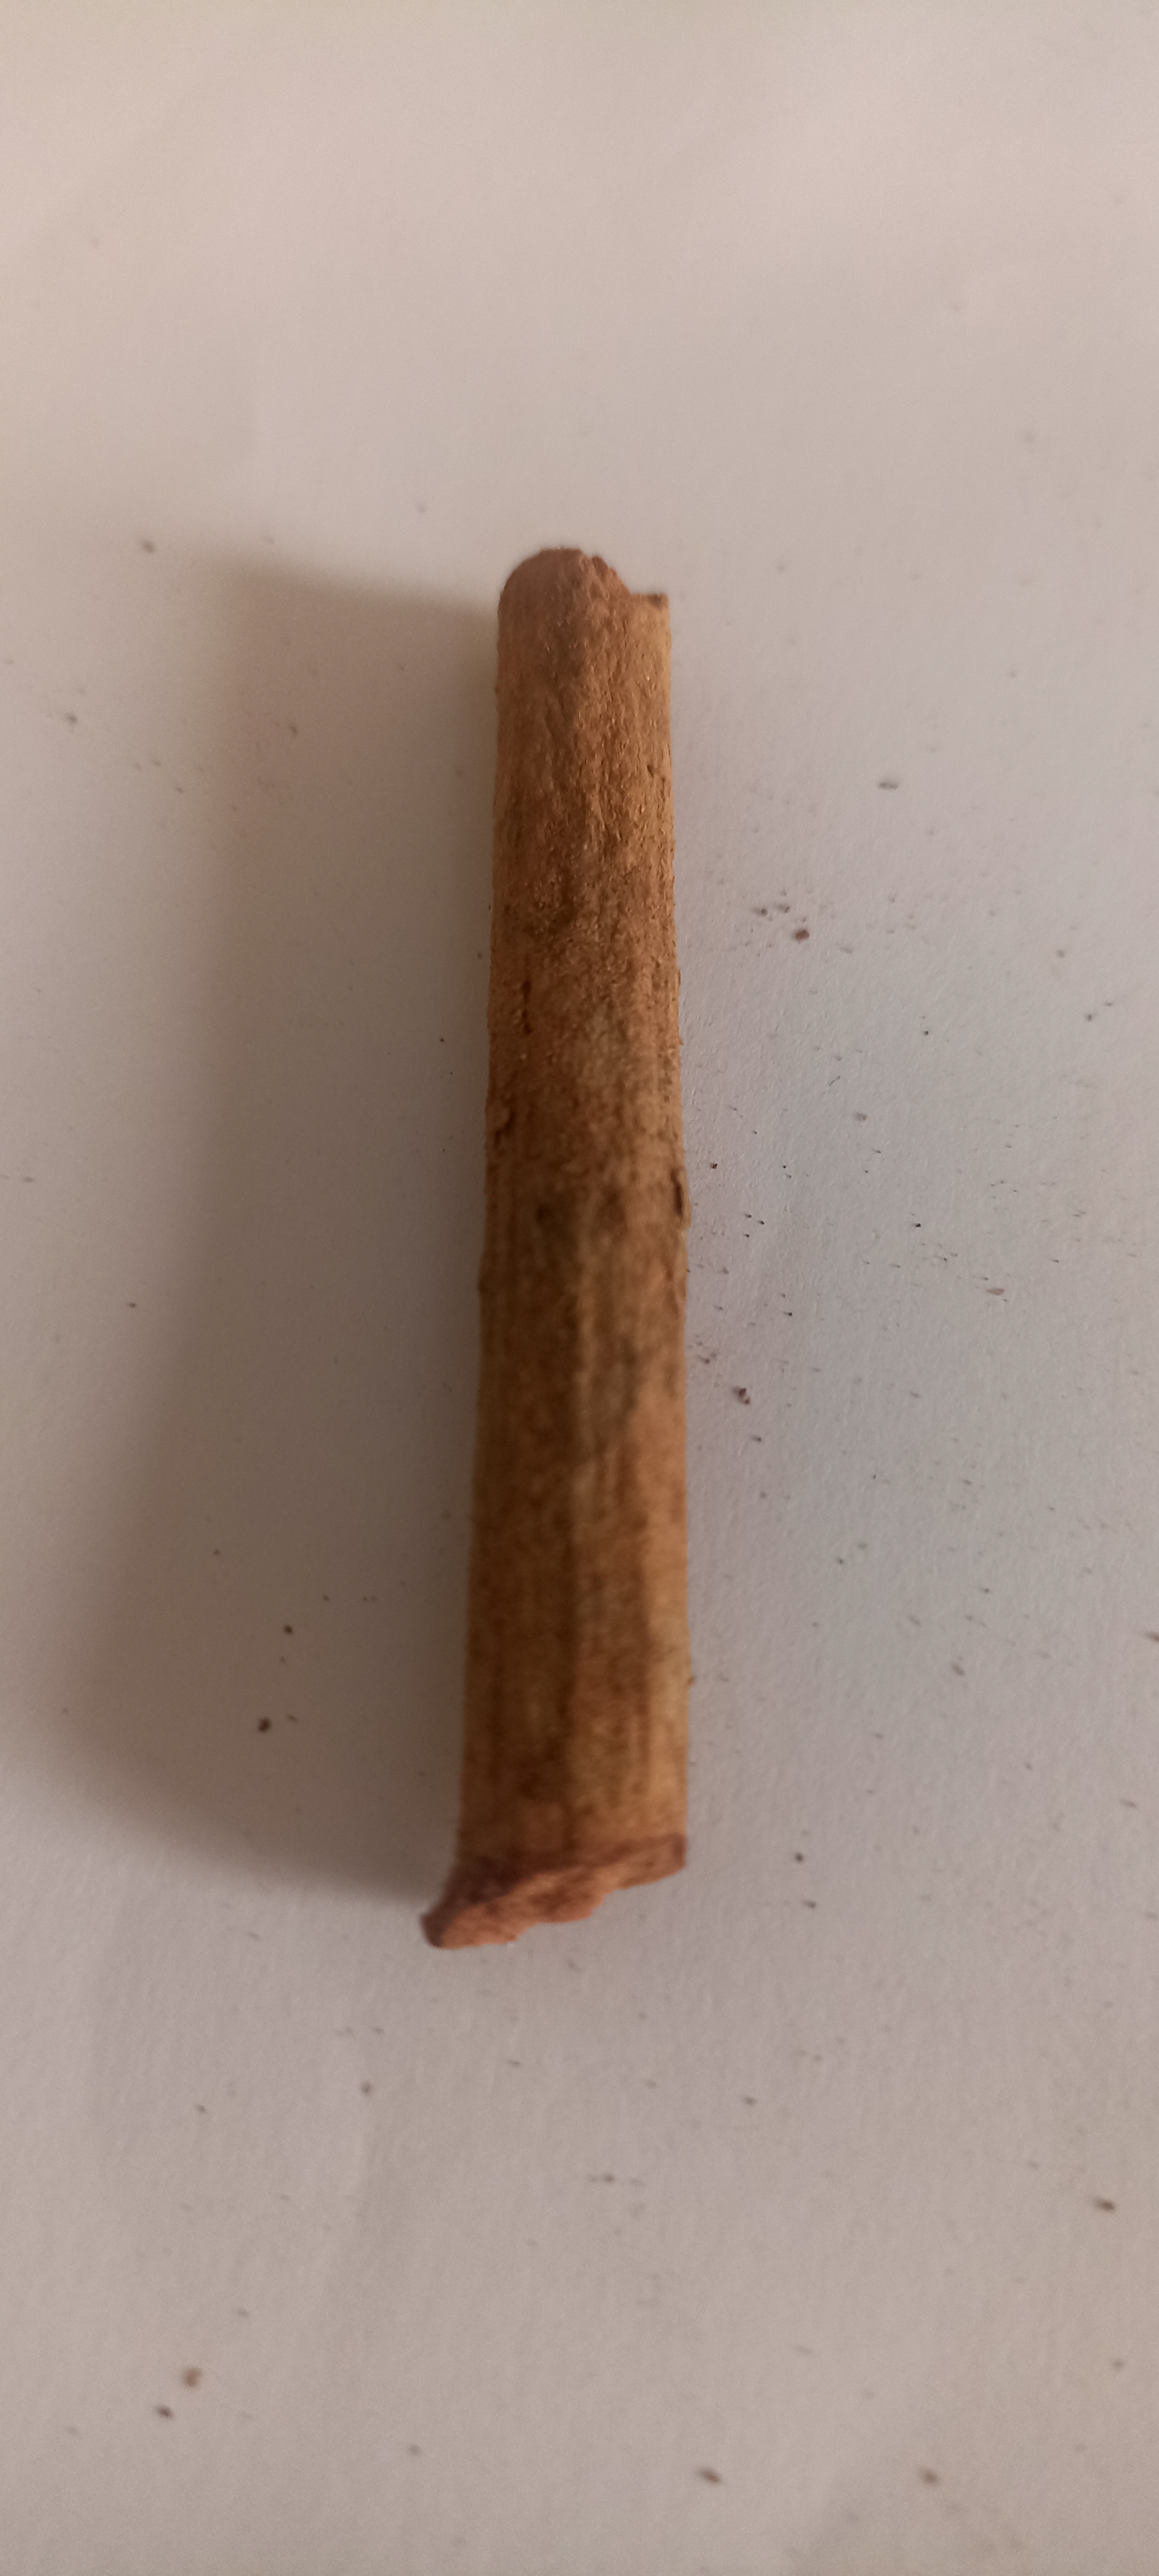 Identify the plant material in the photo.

manjistha
